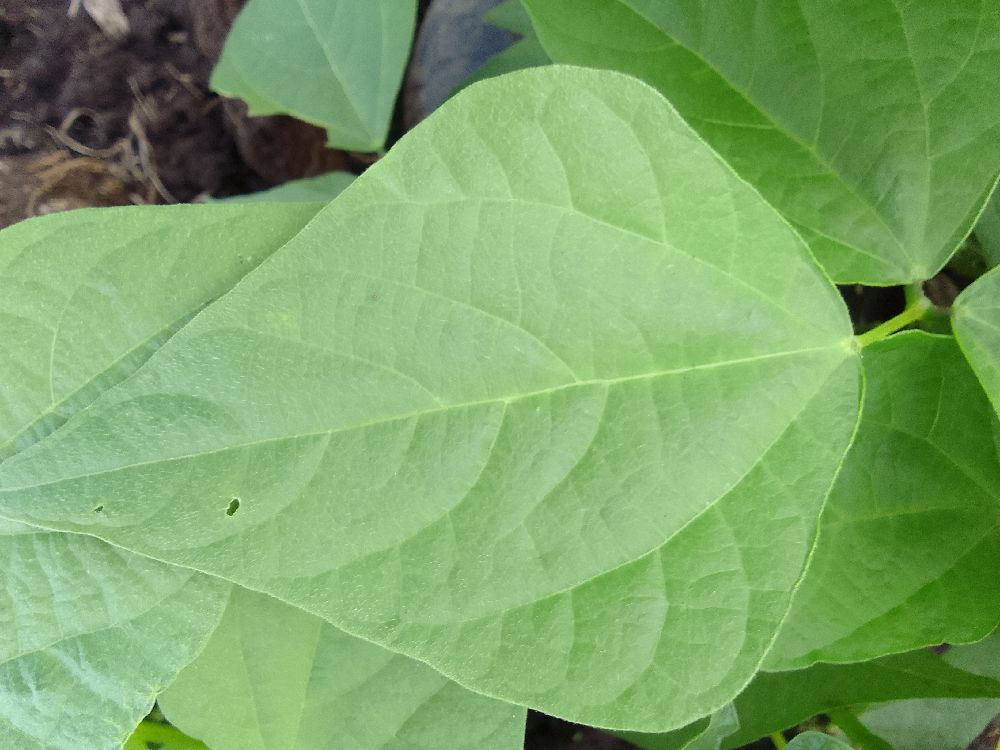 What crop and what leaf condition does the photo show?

common bean, healthy
